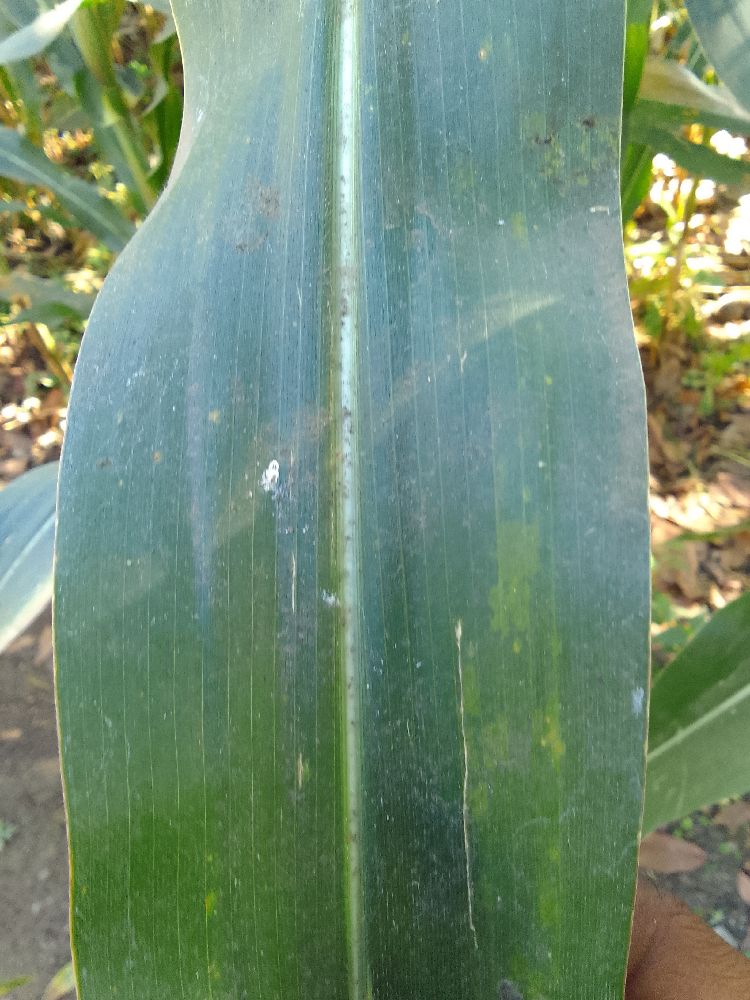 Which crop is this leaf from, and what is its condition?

maize, healthy
